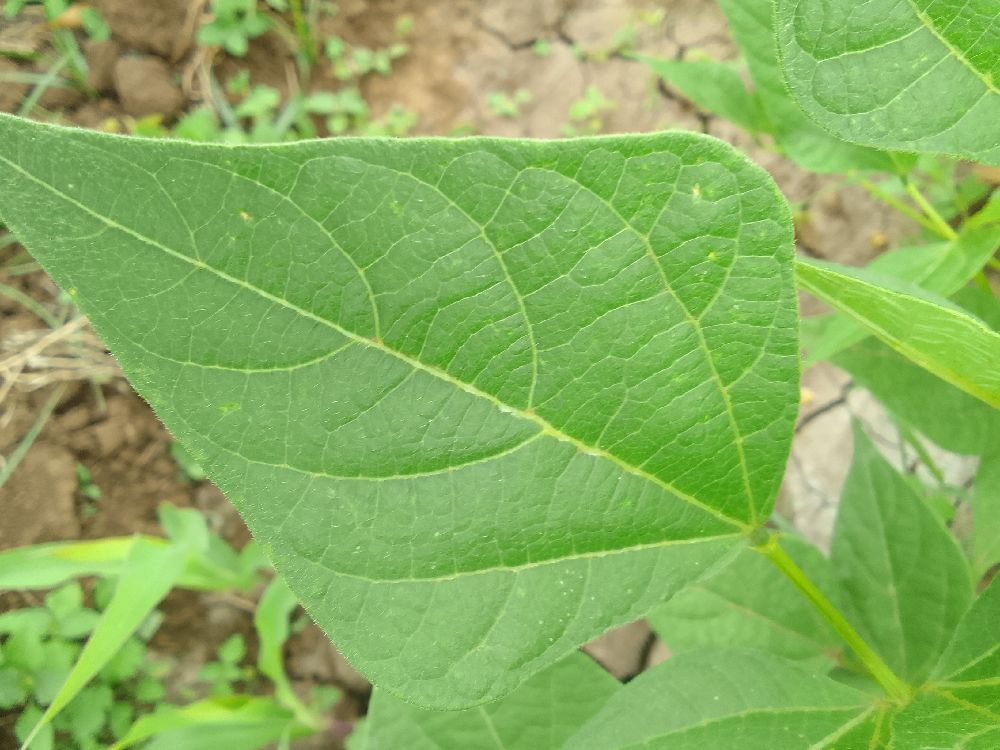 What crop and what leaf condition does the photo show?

common bean, healthy
